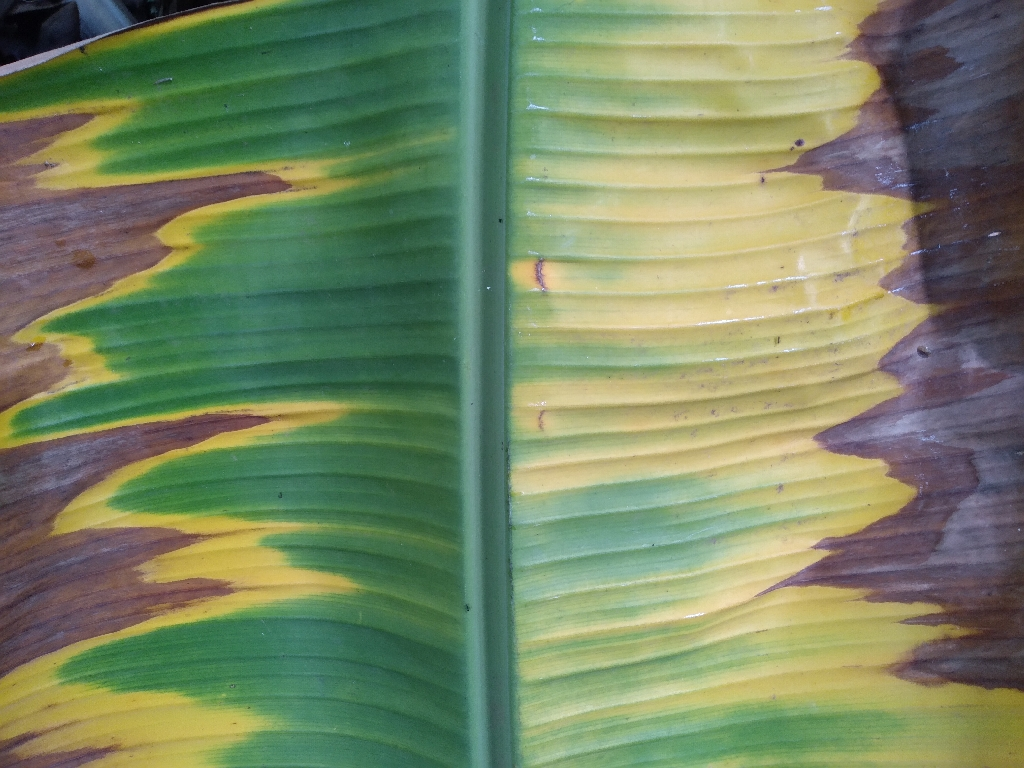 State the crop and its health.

banana, fusarium wilt race 1
